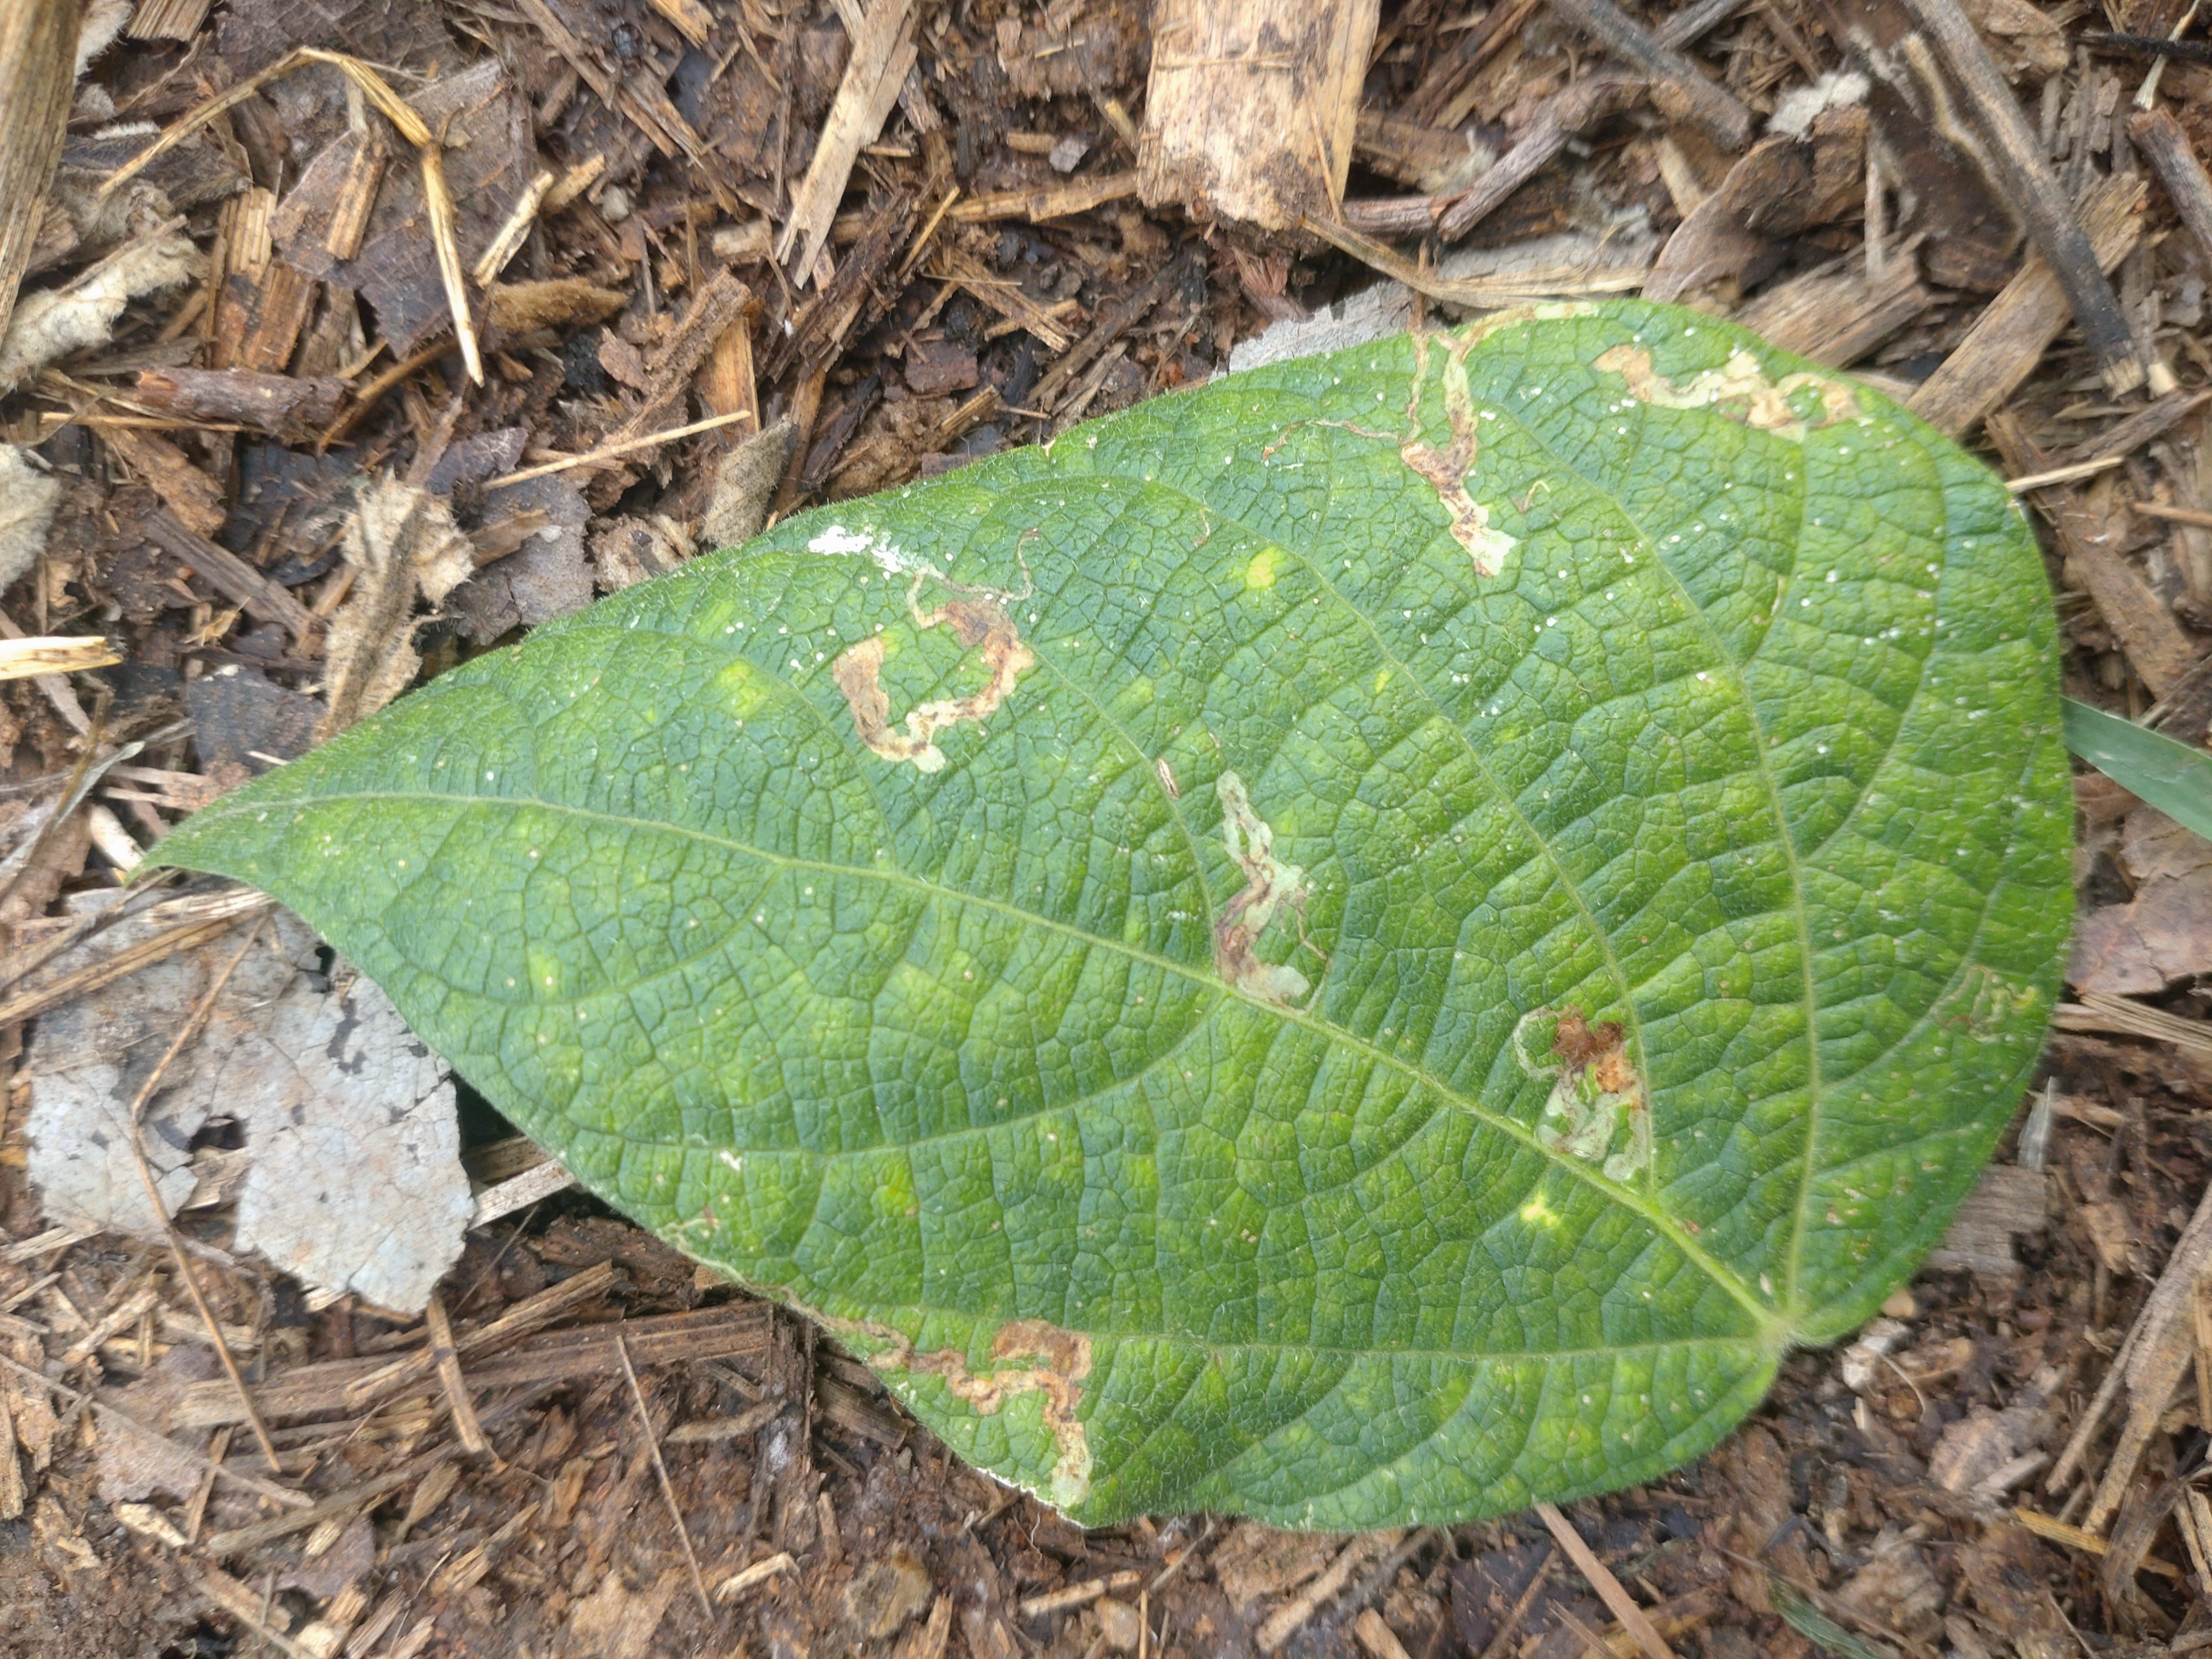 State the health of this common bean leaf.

anthracnose
